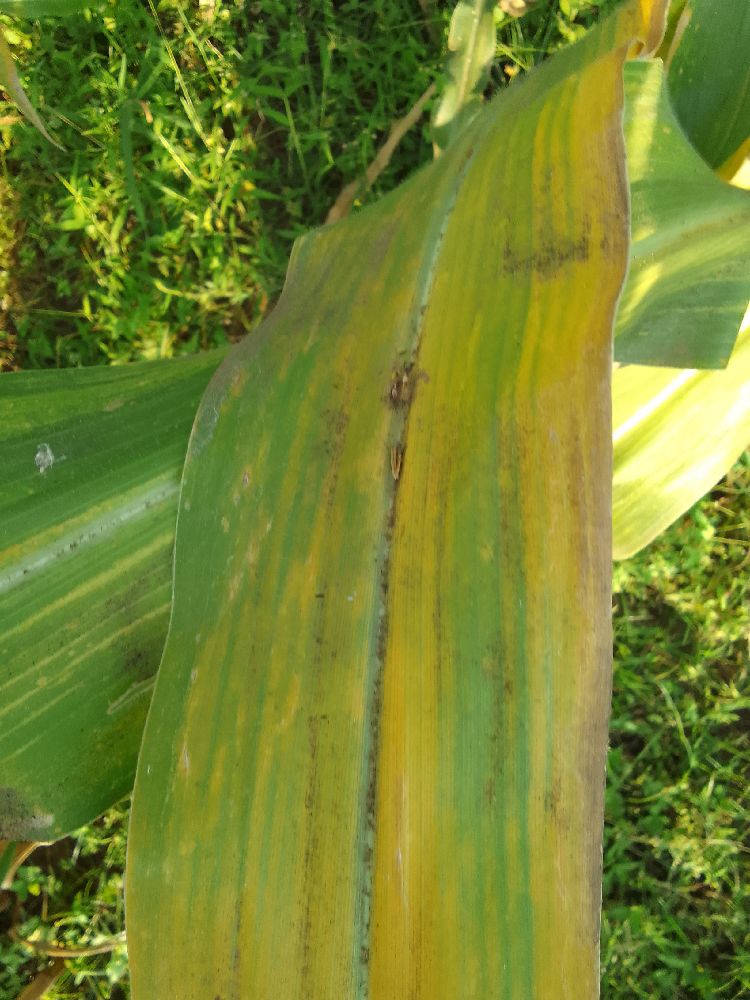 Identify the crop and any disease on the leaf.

maize, maize lethal necrosis
